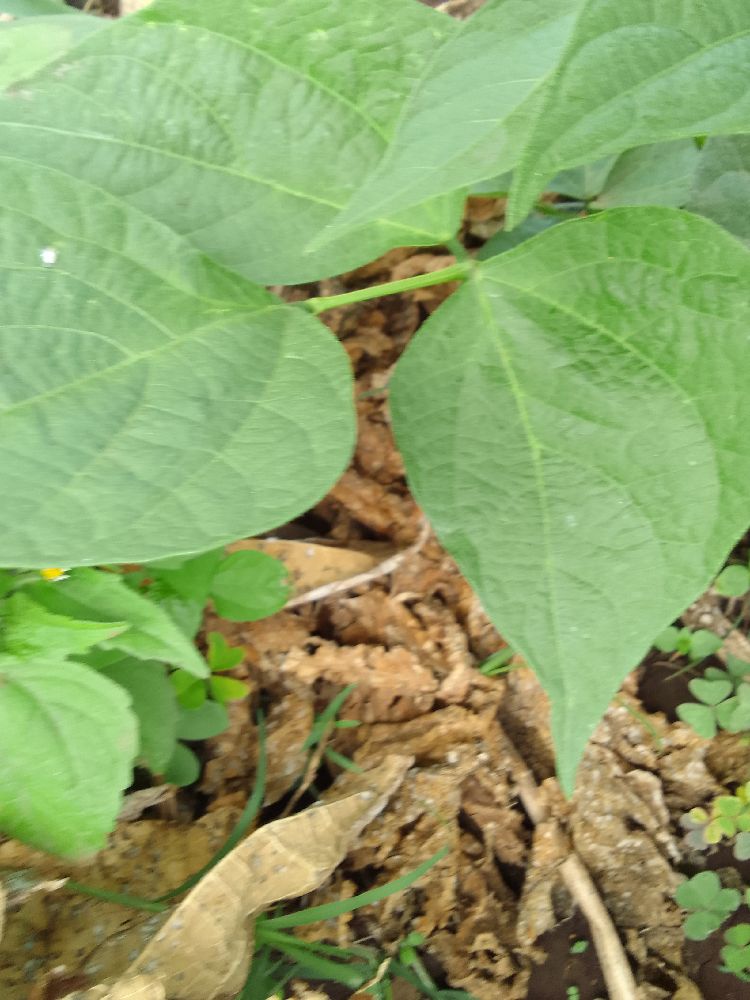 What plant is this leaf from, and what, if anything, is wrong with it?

common bean, healthy
